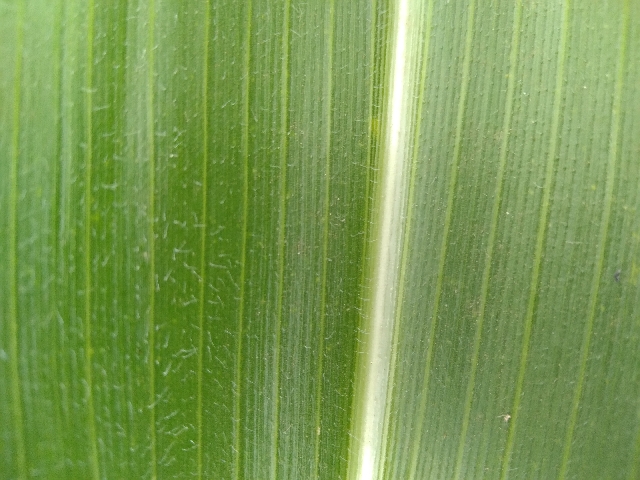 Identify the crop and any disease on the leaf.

maize, healthy
